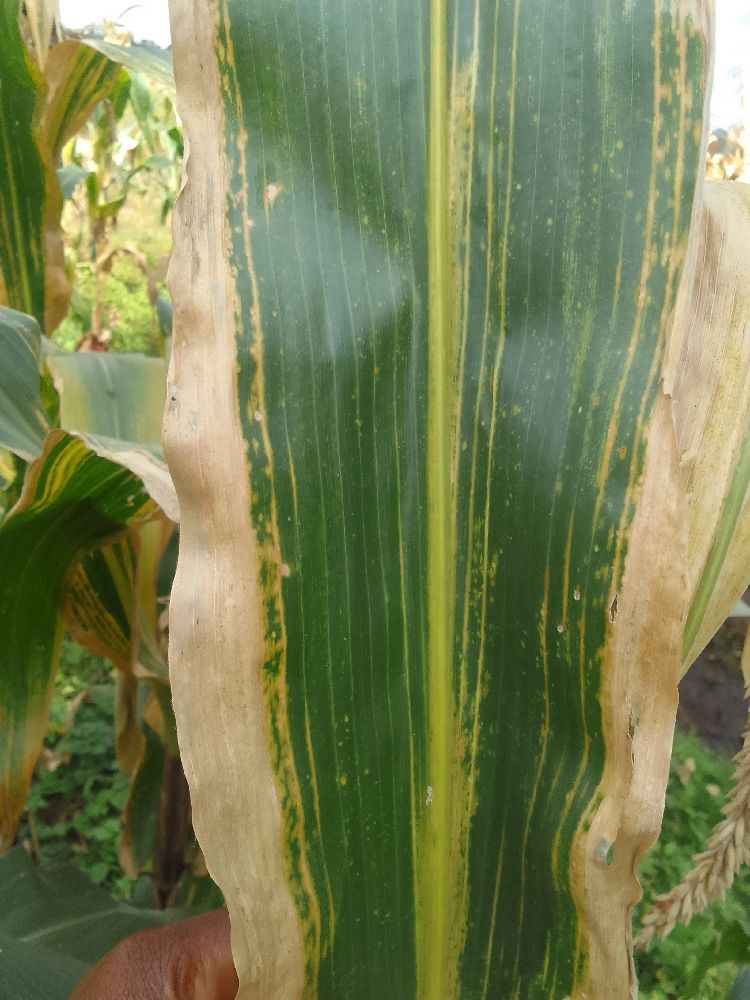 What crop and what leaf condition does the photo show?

maize, maize lethal necrosis
